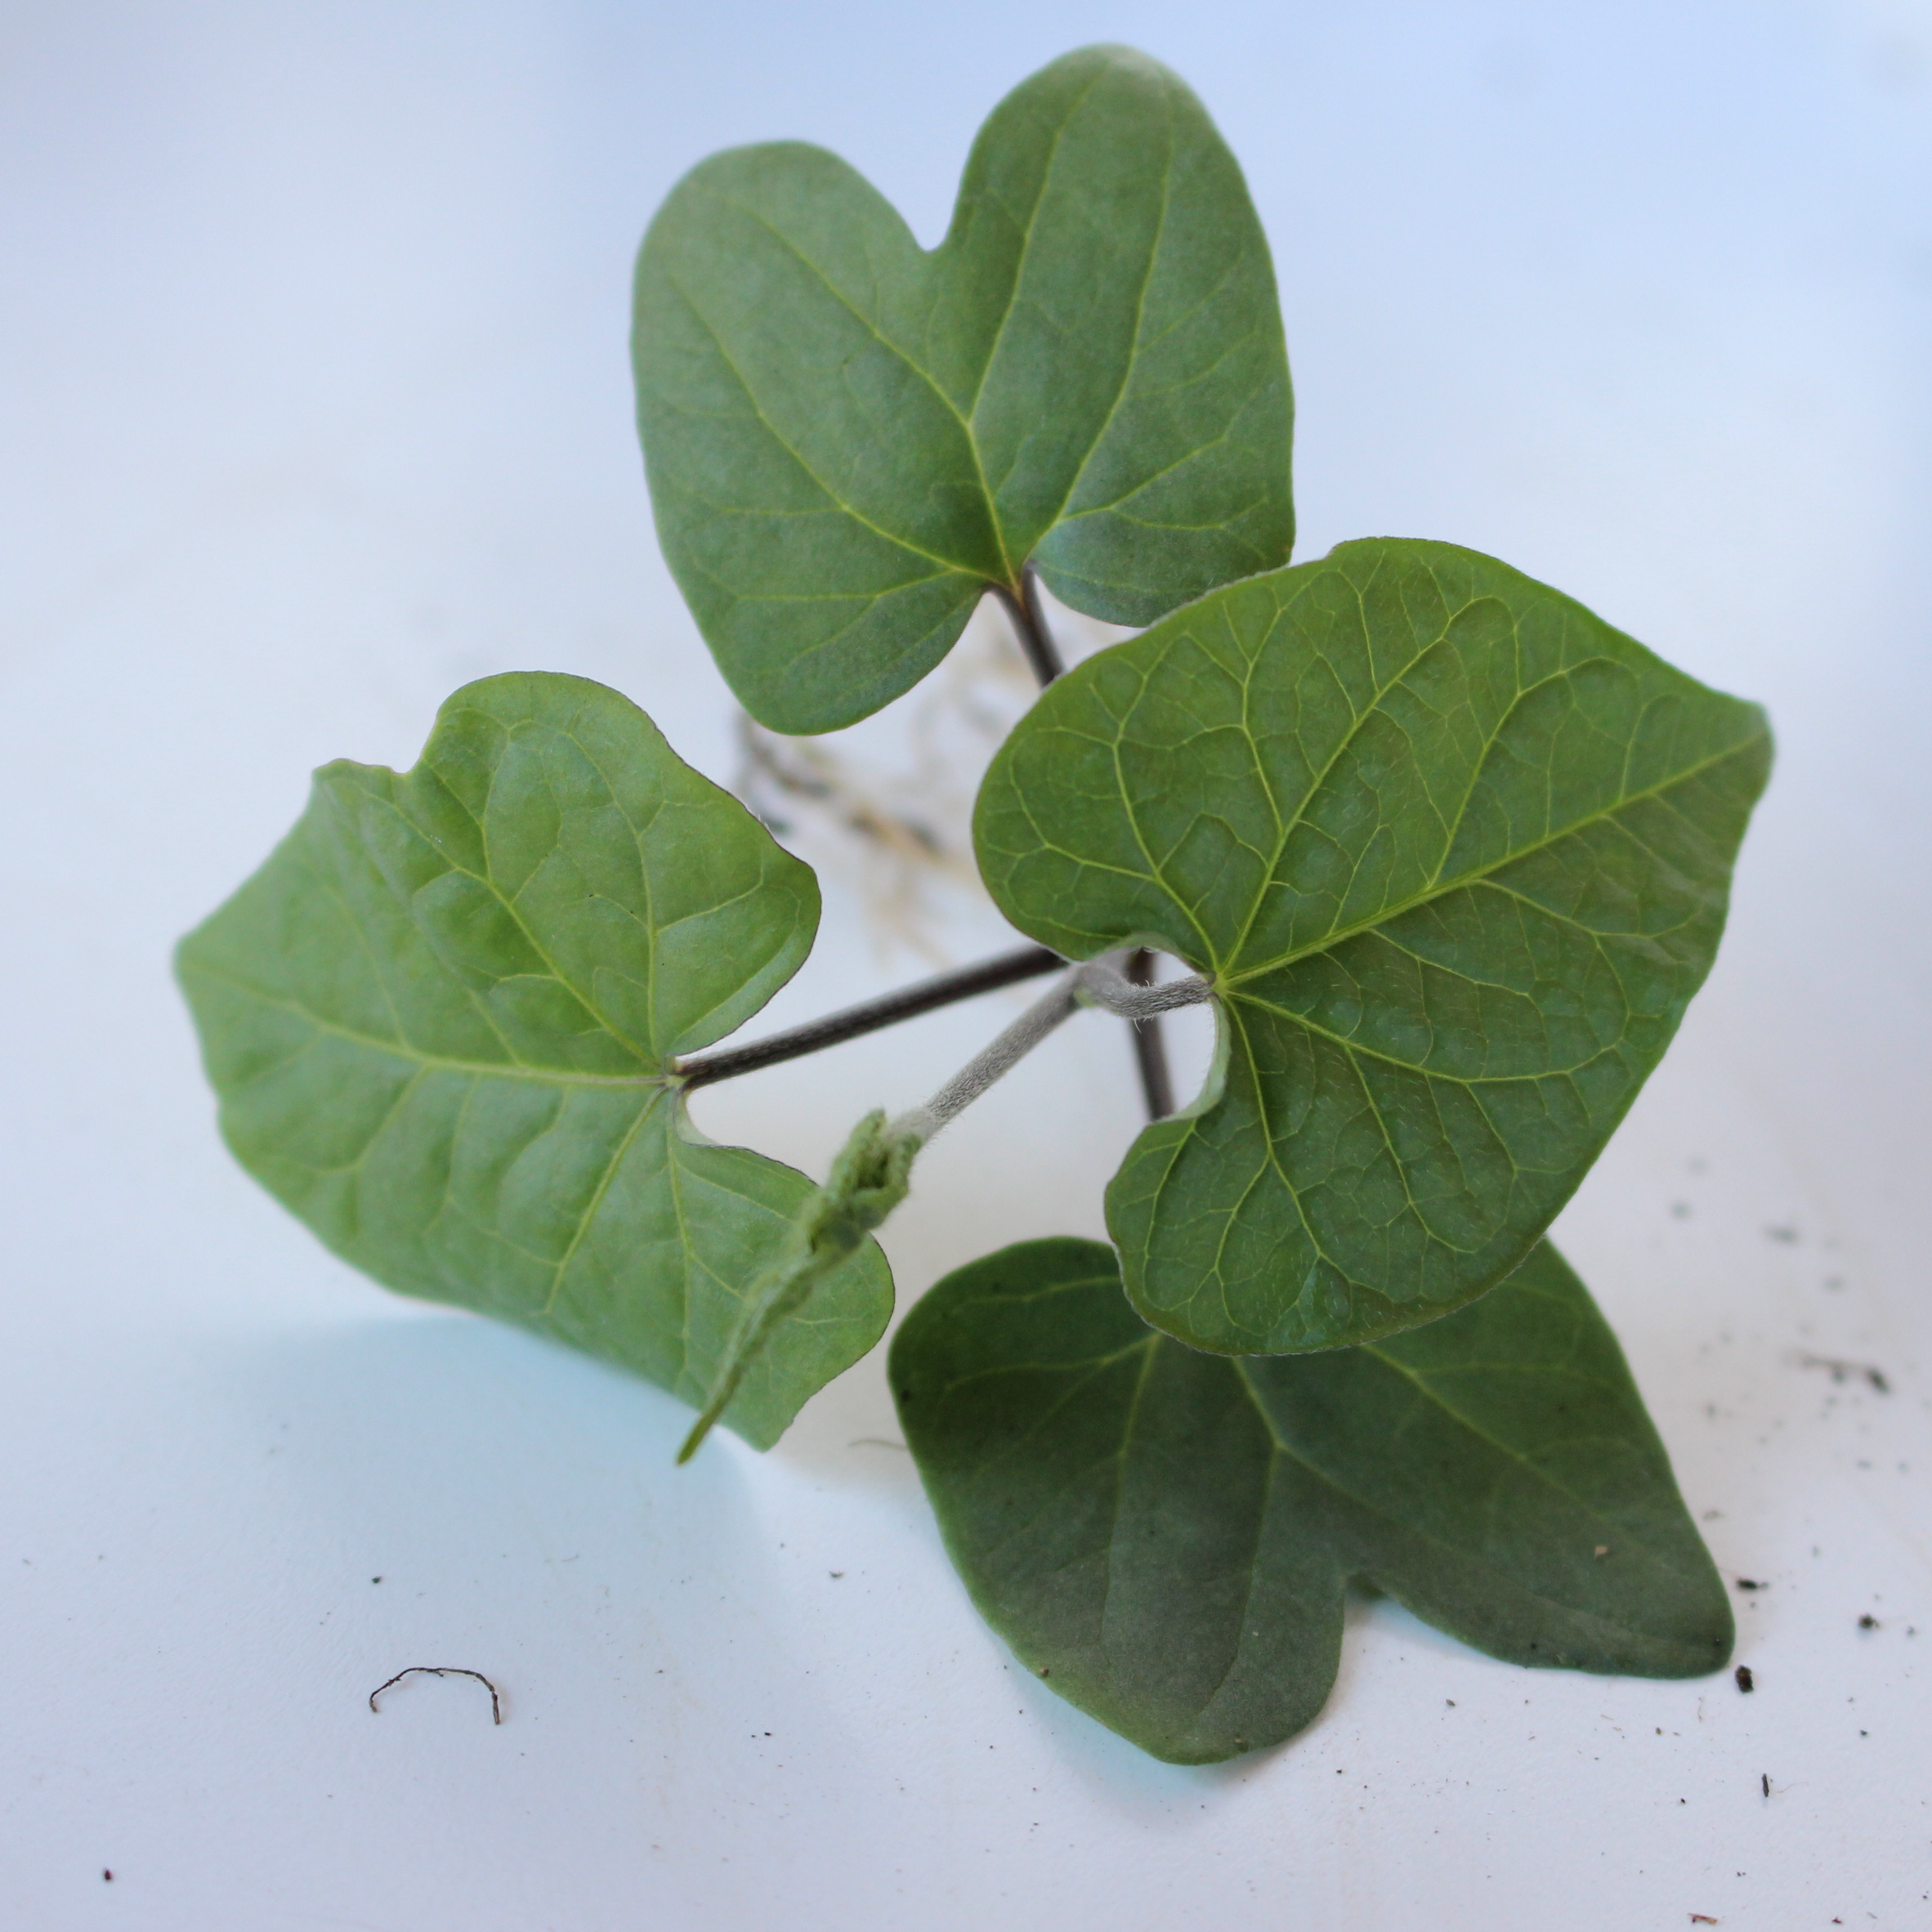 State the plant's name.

Convolvulus arvensis
